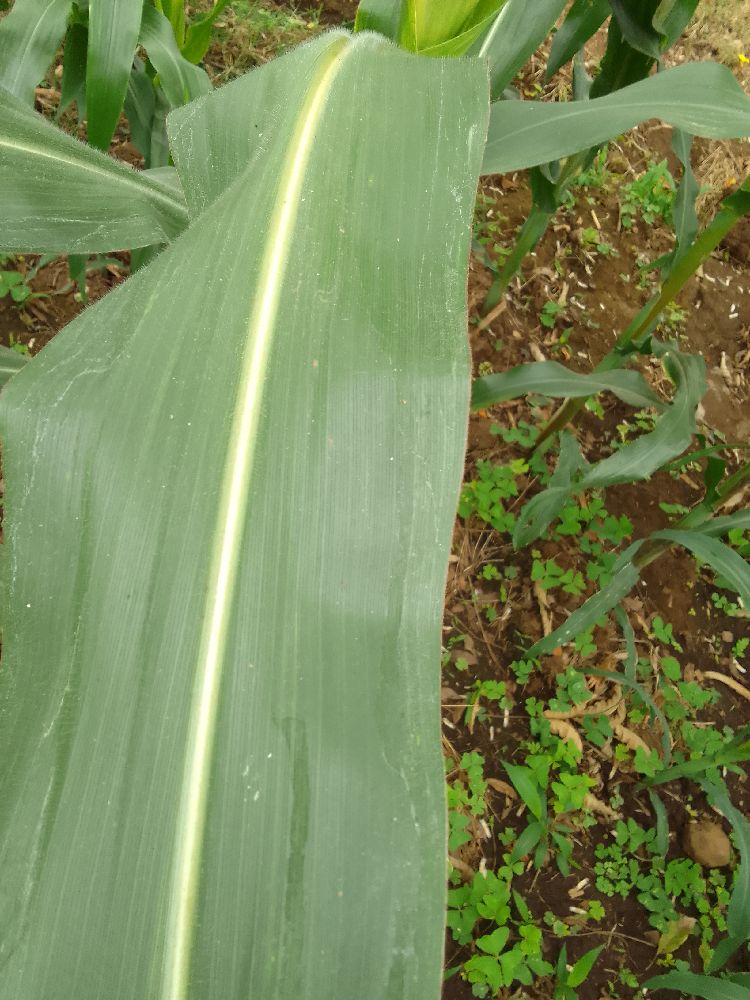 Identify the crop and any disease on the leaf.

maize, healthy
